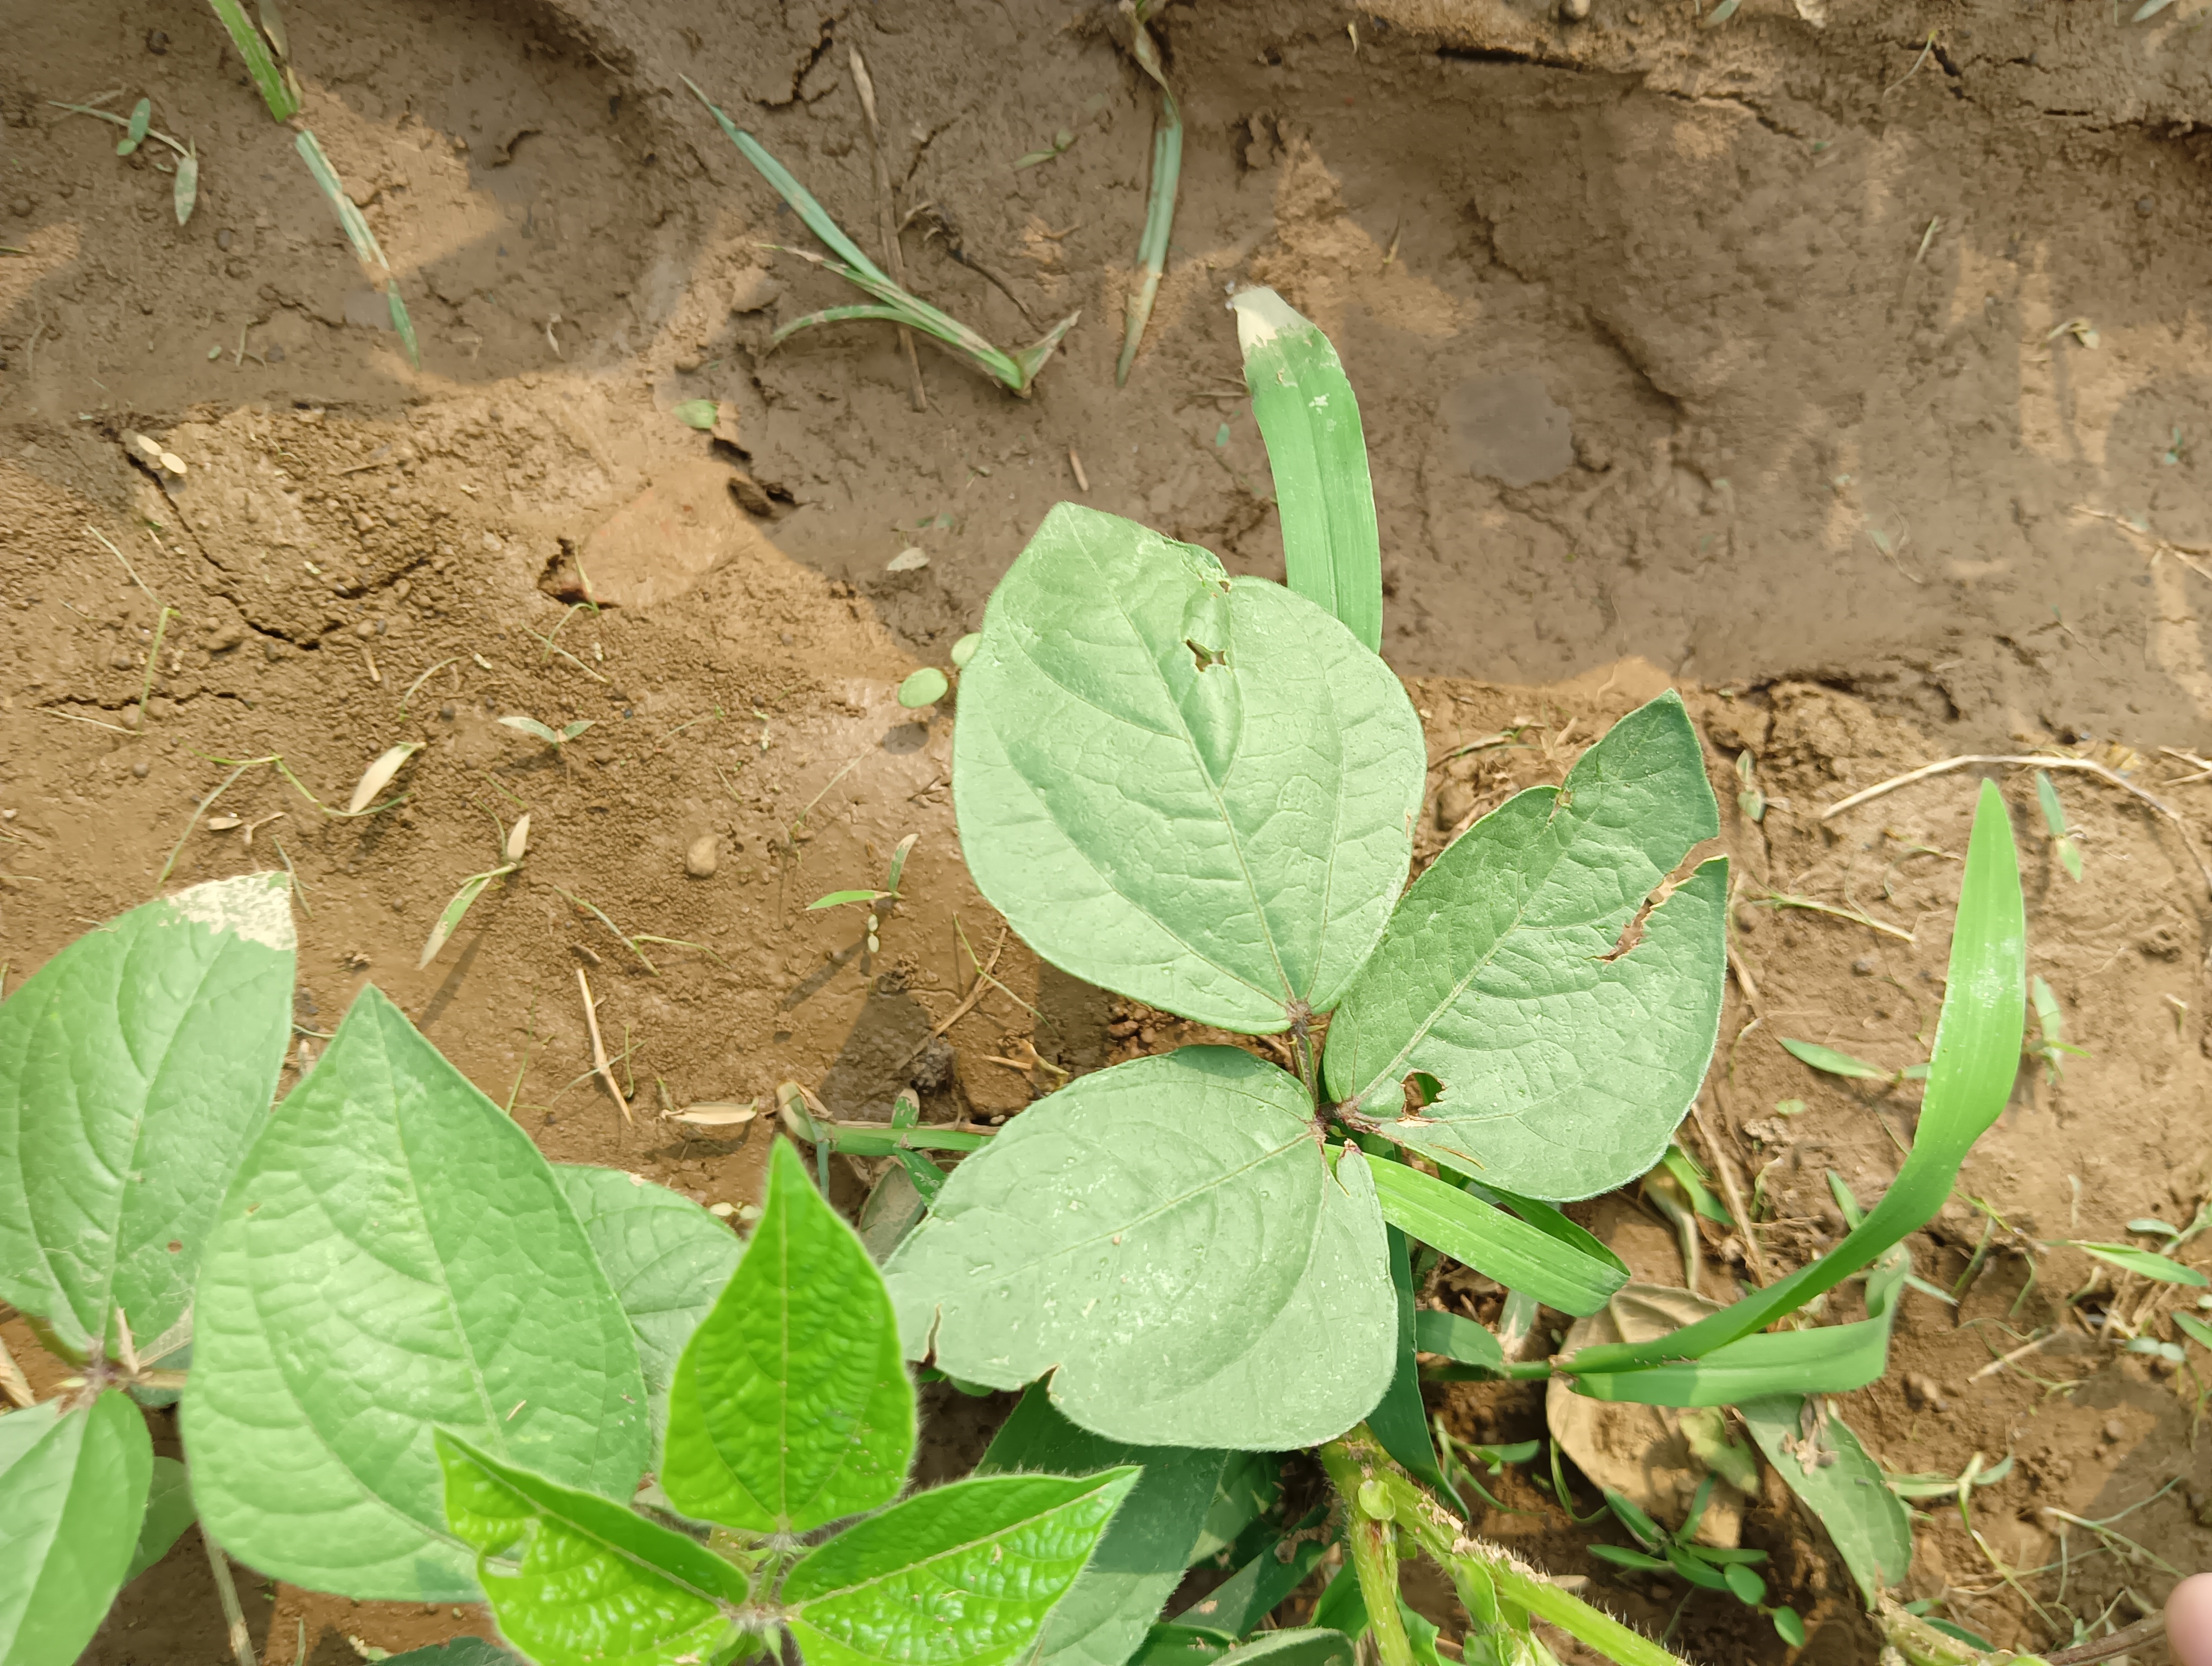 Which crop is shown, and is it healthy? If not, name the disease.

mungbean, healthy
